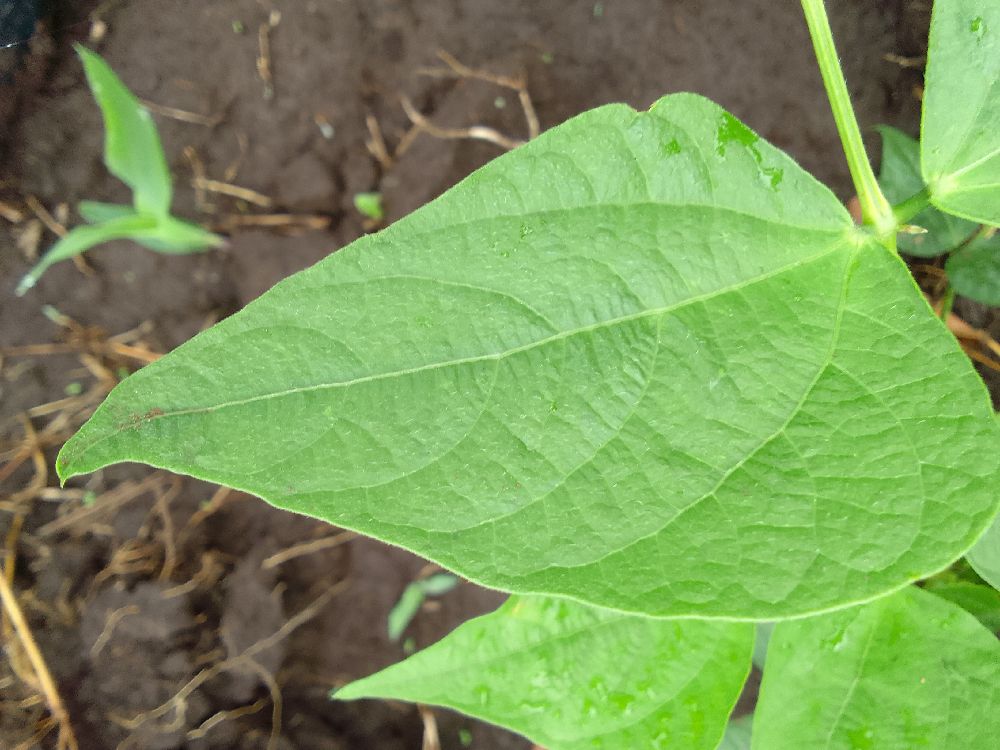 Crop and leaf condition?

common bean, healthy
